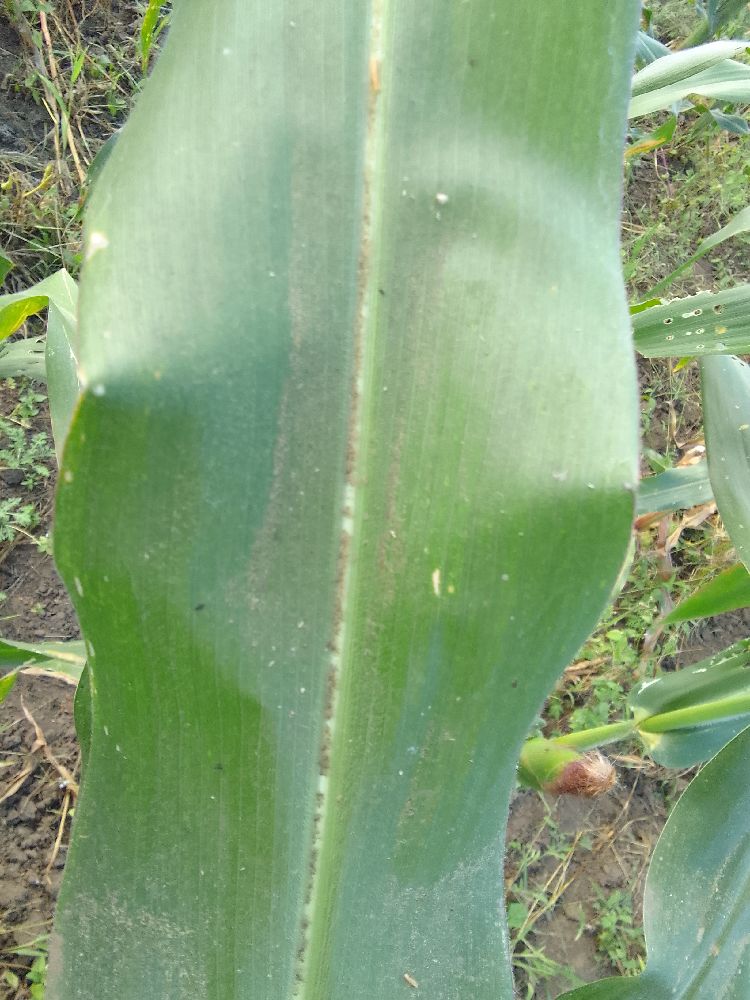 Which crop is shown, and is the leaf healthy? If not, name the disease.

maize, healthy
